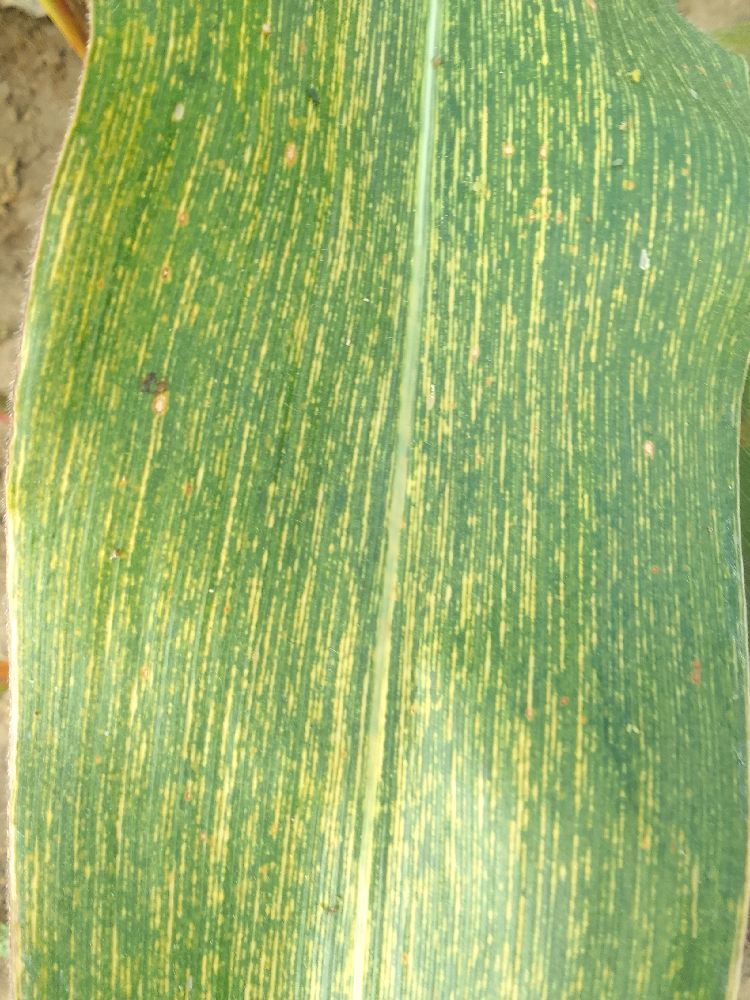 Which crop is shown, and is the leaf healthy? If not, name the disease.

maize, maize streak virus
